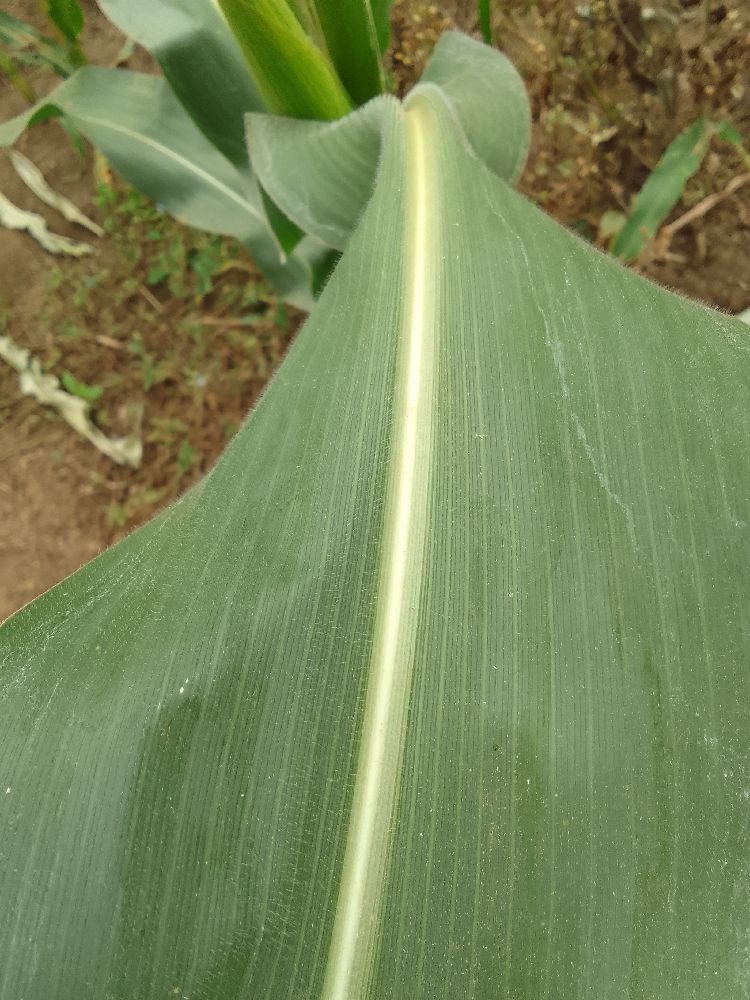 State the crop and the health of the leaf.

maize, healthy
